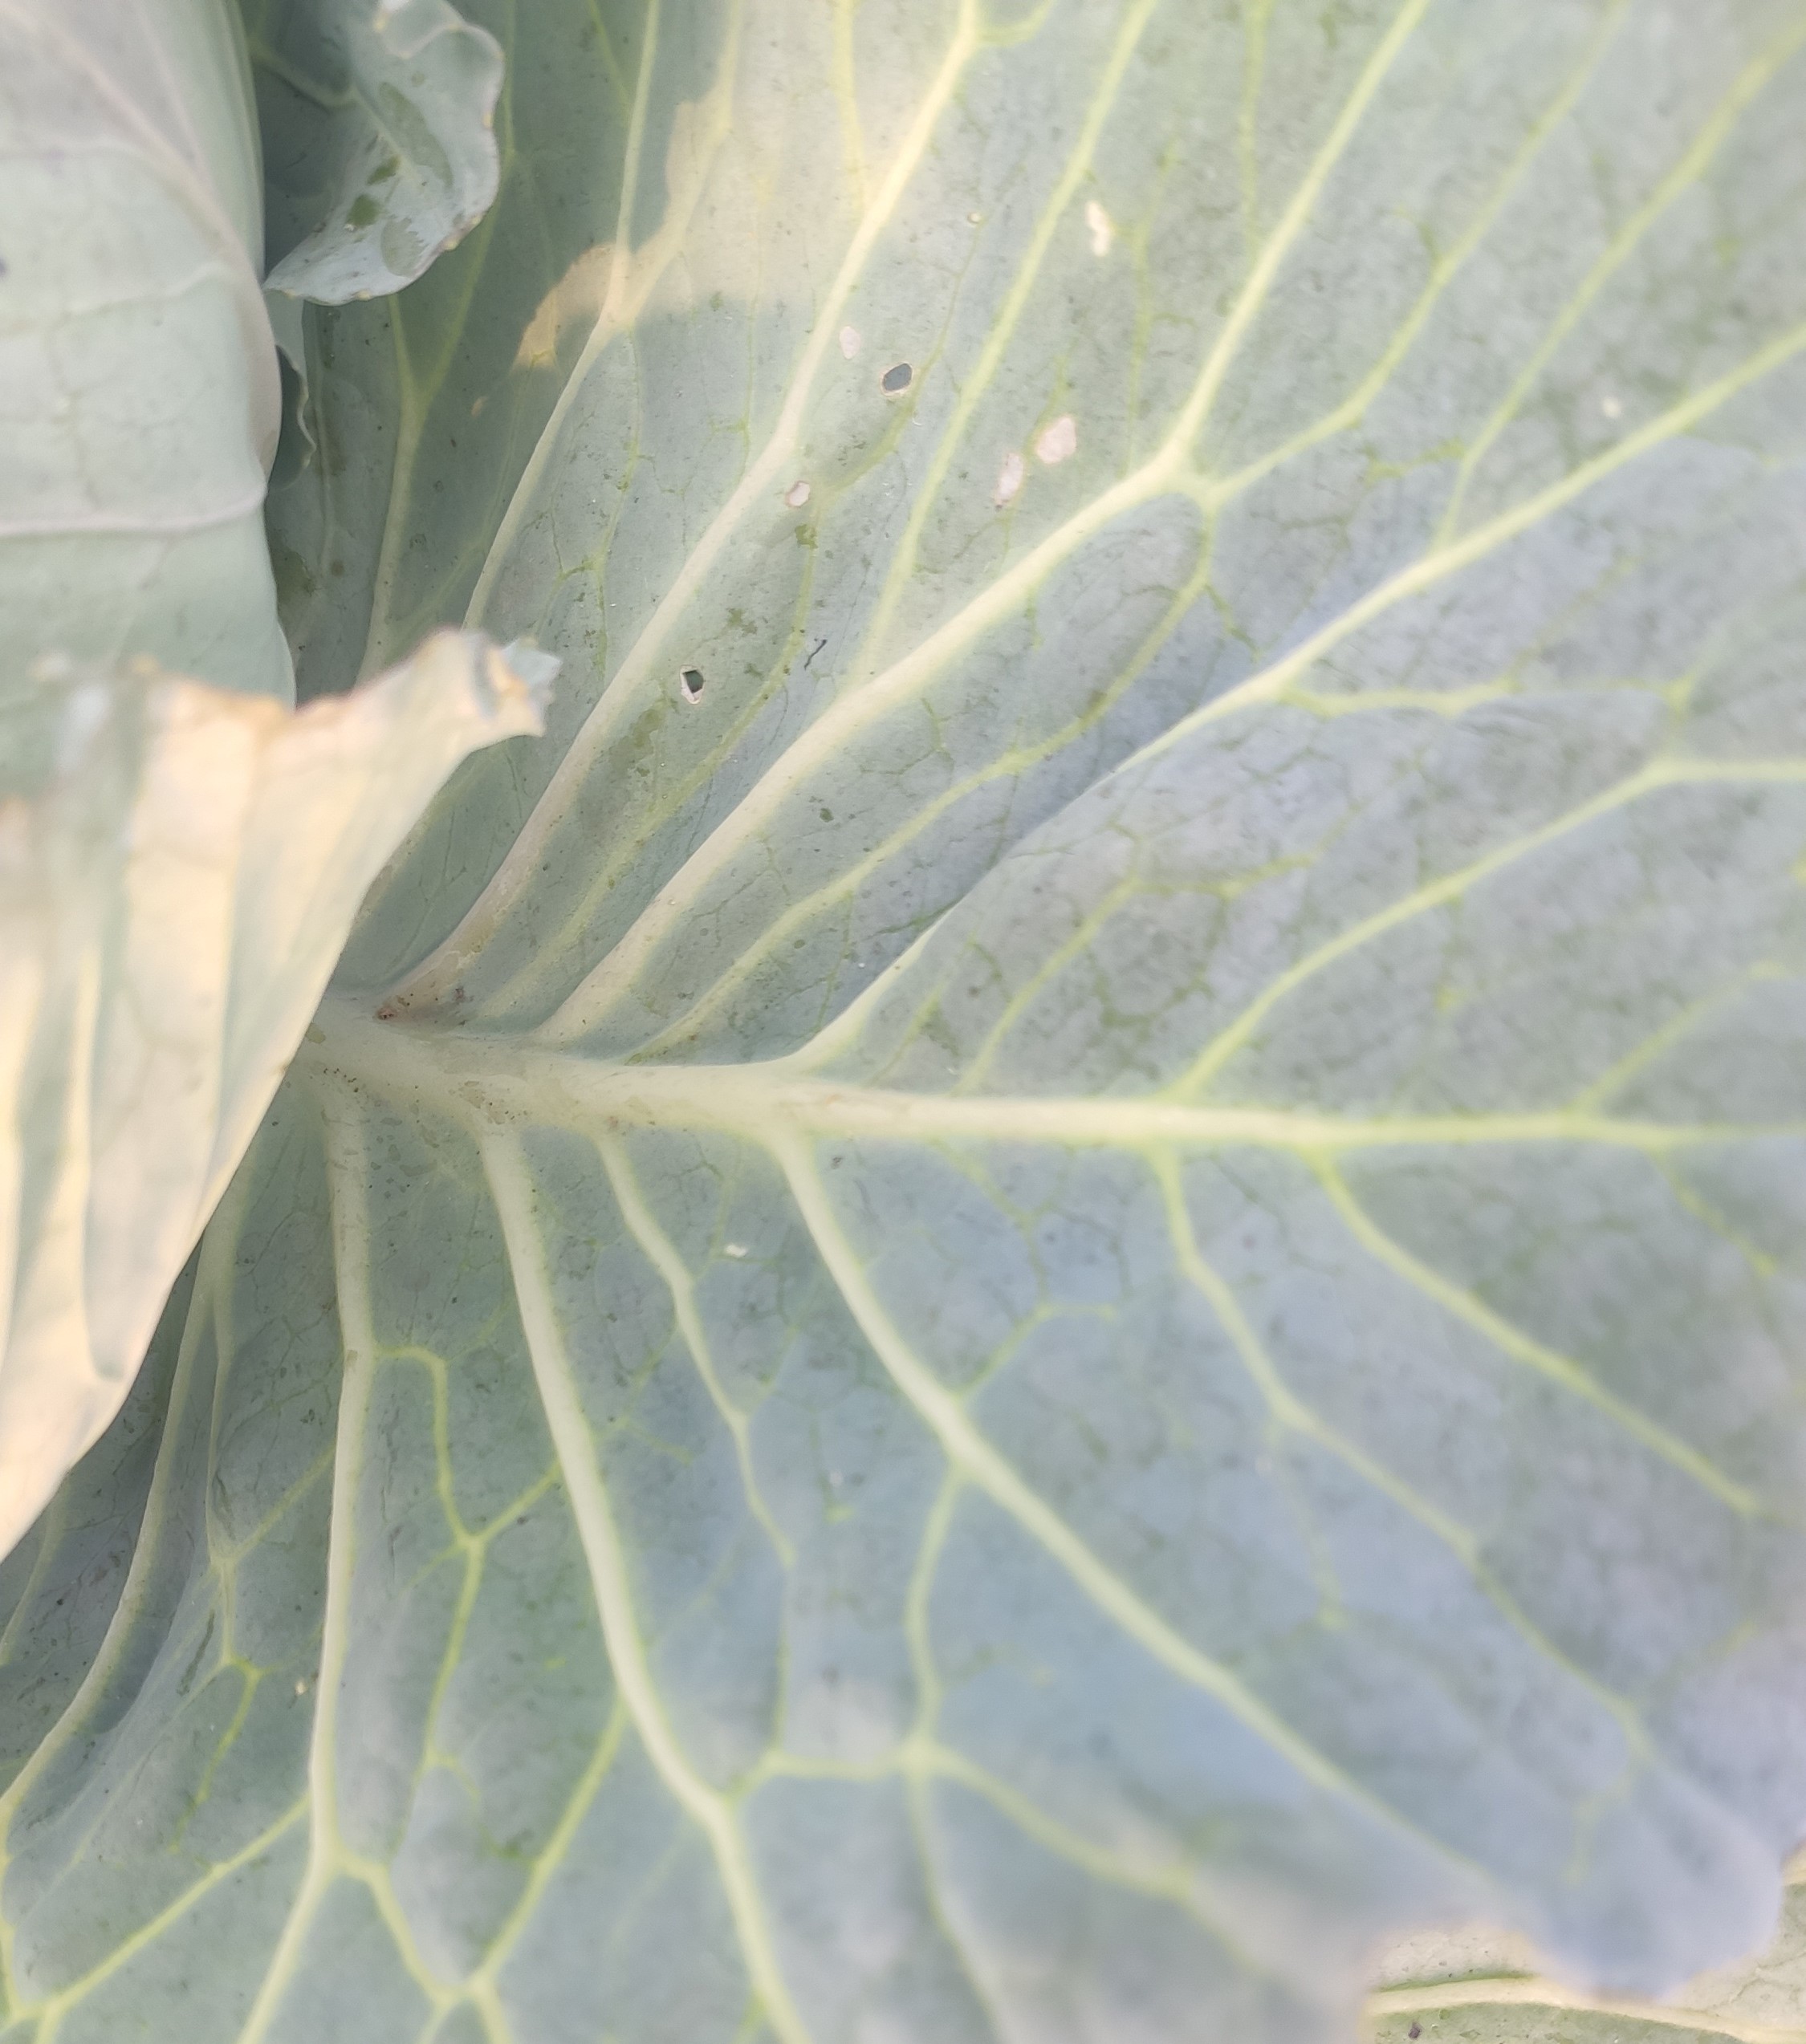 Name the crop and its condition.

cabbage, healthy
